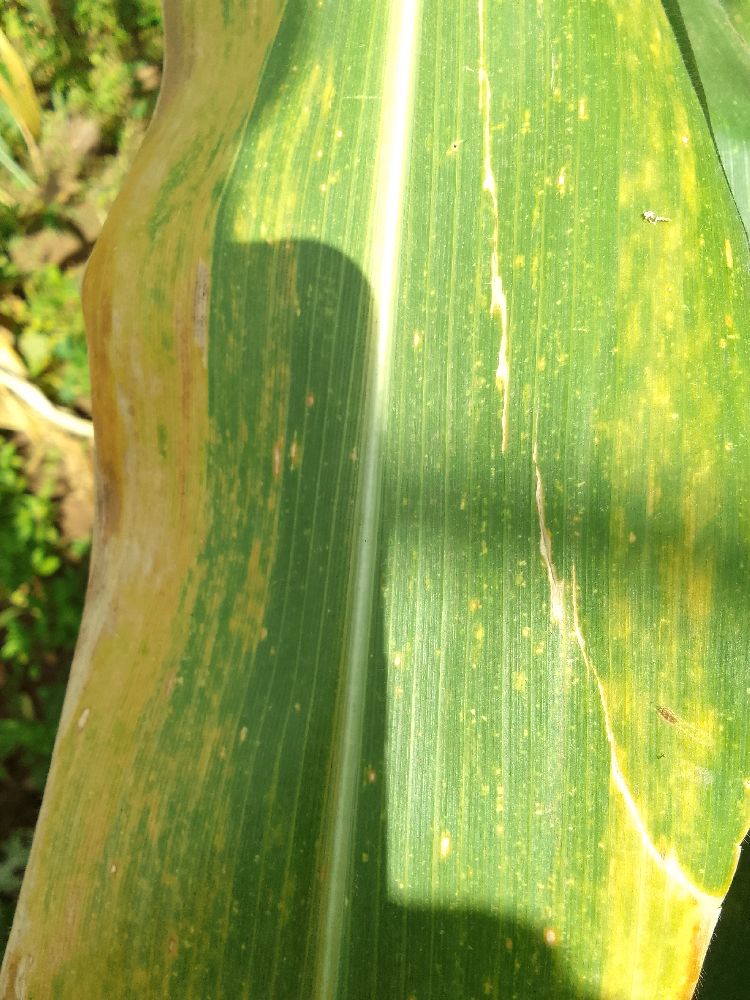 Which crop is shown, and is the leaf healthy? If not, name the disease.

maize, maize lethal necrosis
